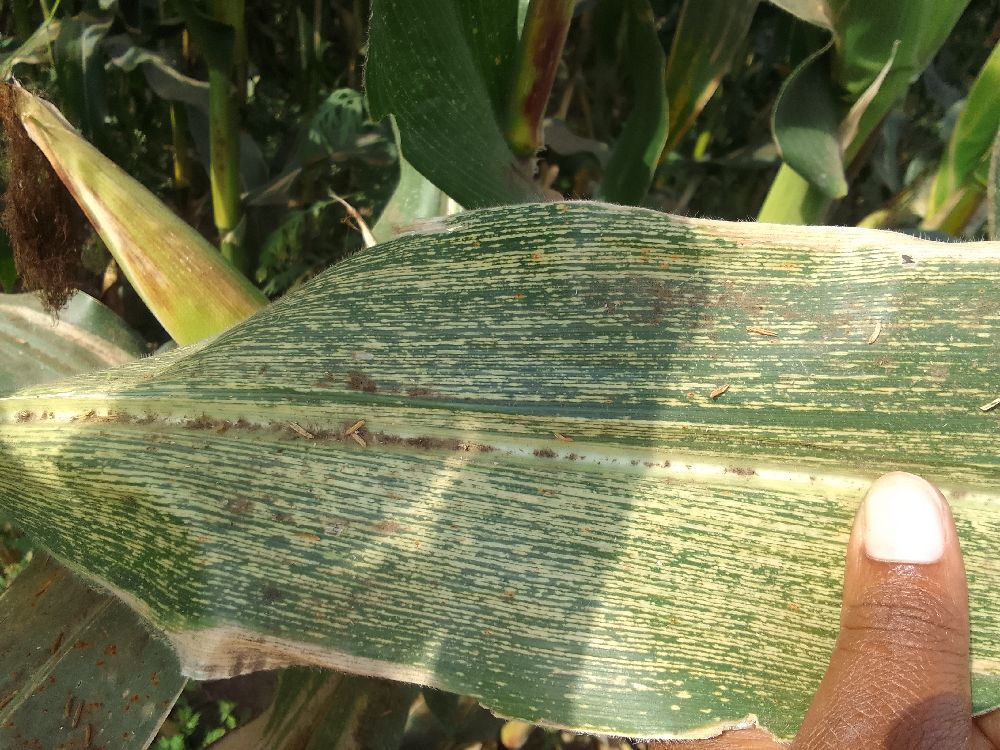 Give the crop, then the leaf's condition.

maize, maize streak virus
